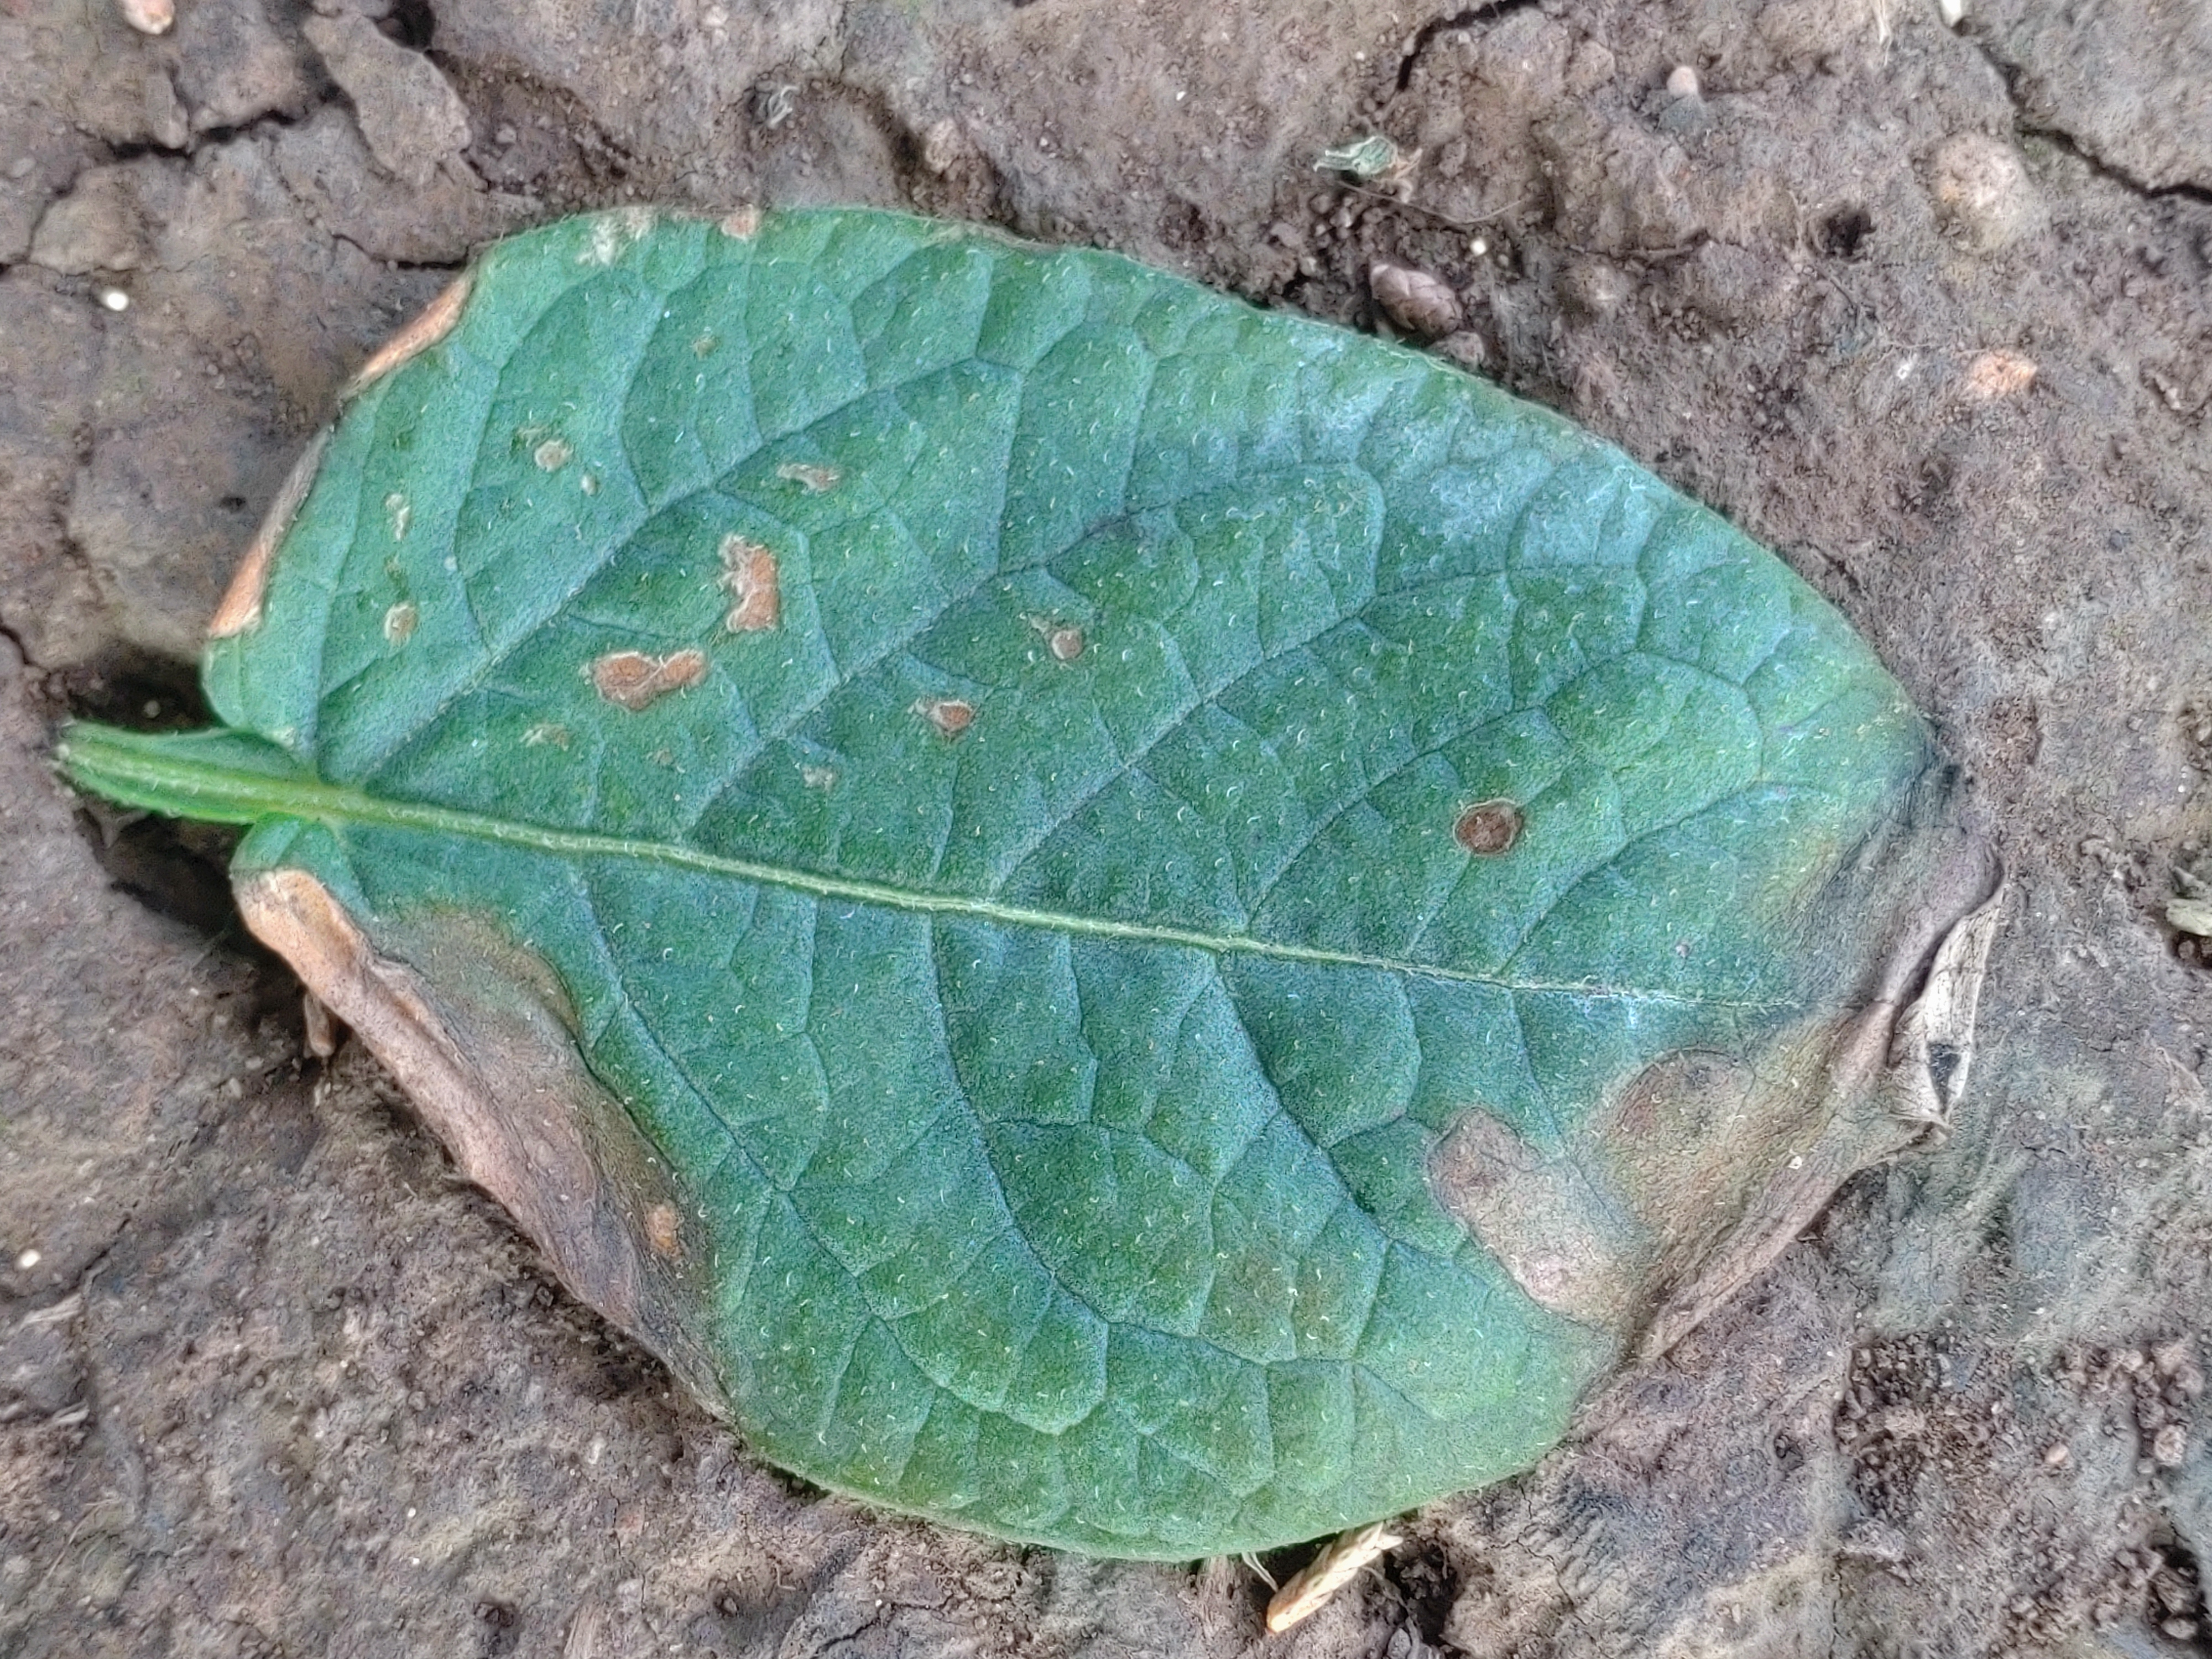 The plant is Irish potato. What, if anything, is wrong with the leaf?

early blight
